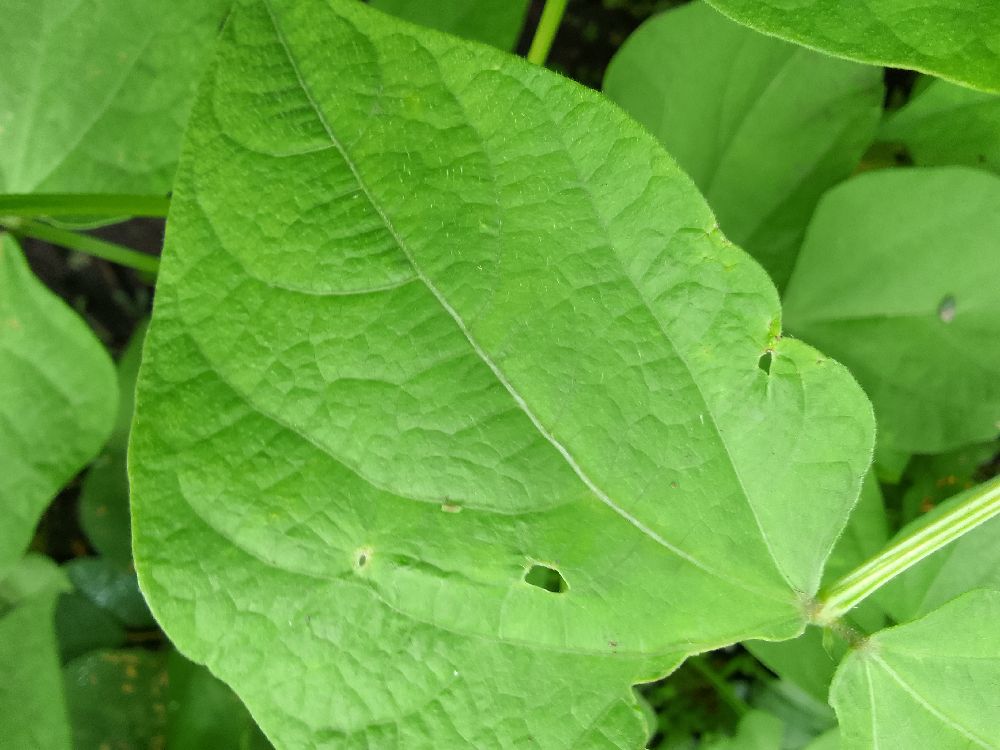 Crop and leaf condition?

common bean, healthy
